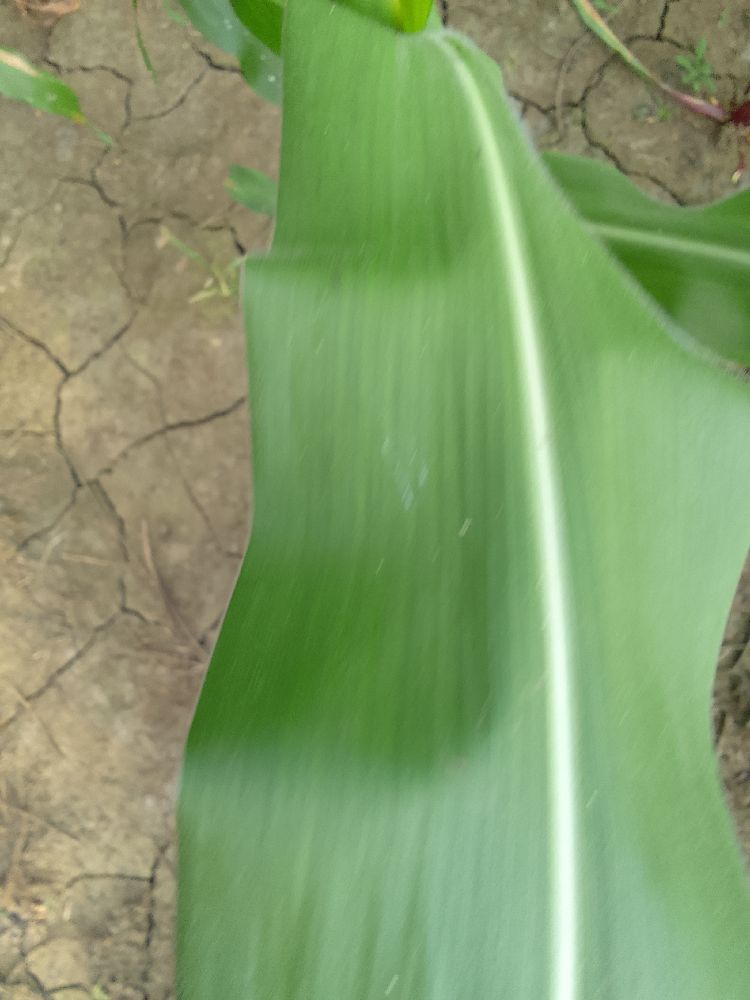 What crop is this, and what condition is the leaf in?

maize, healthy
